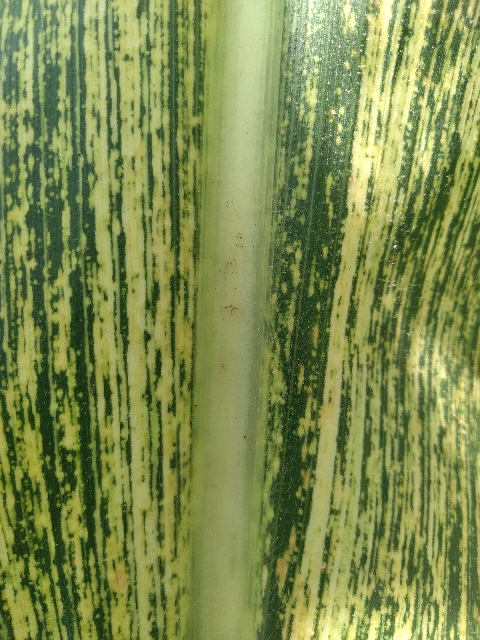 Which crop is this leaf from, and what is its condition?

maize, maize streak virus
